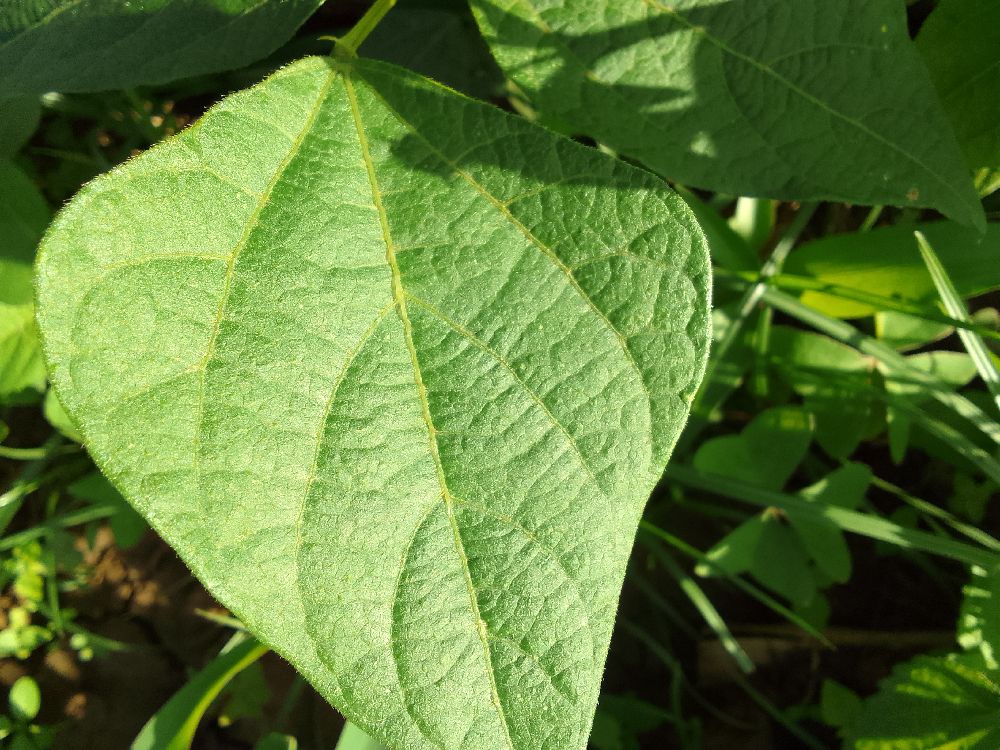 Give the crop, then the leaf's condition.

common bean, healthy
